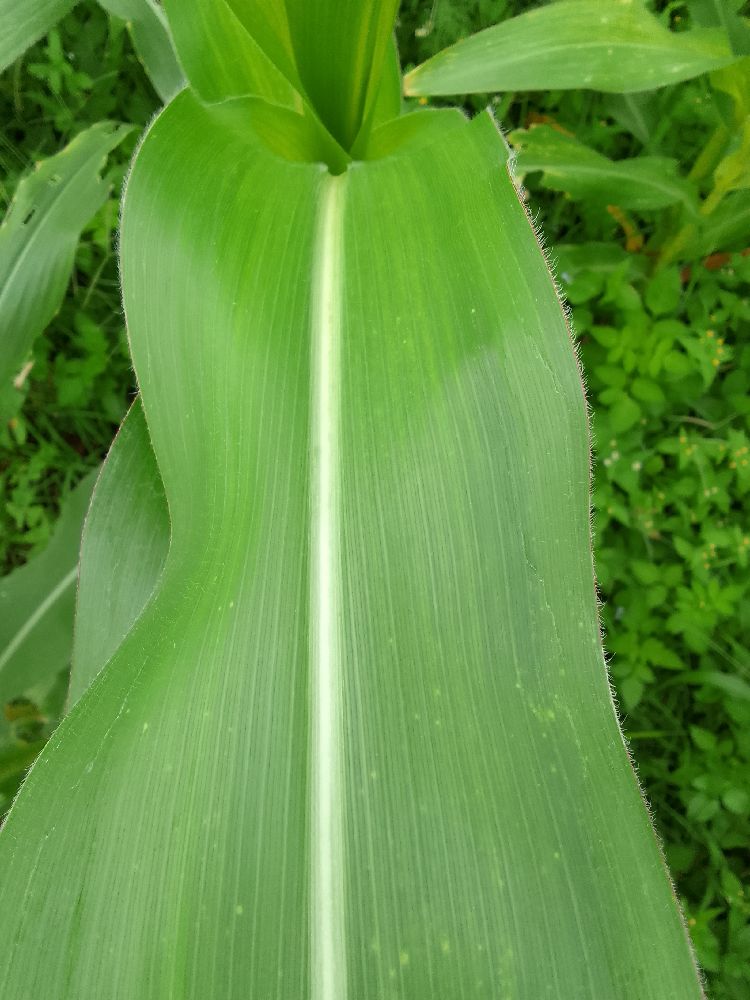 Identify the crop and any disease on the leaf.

maize, healthy
